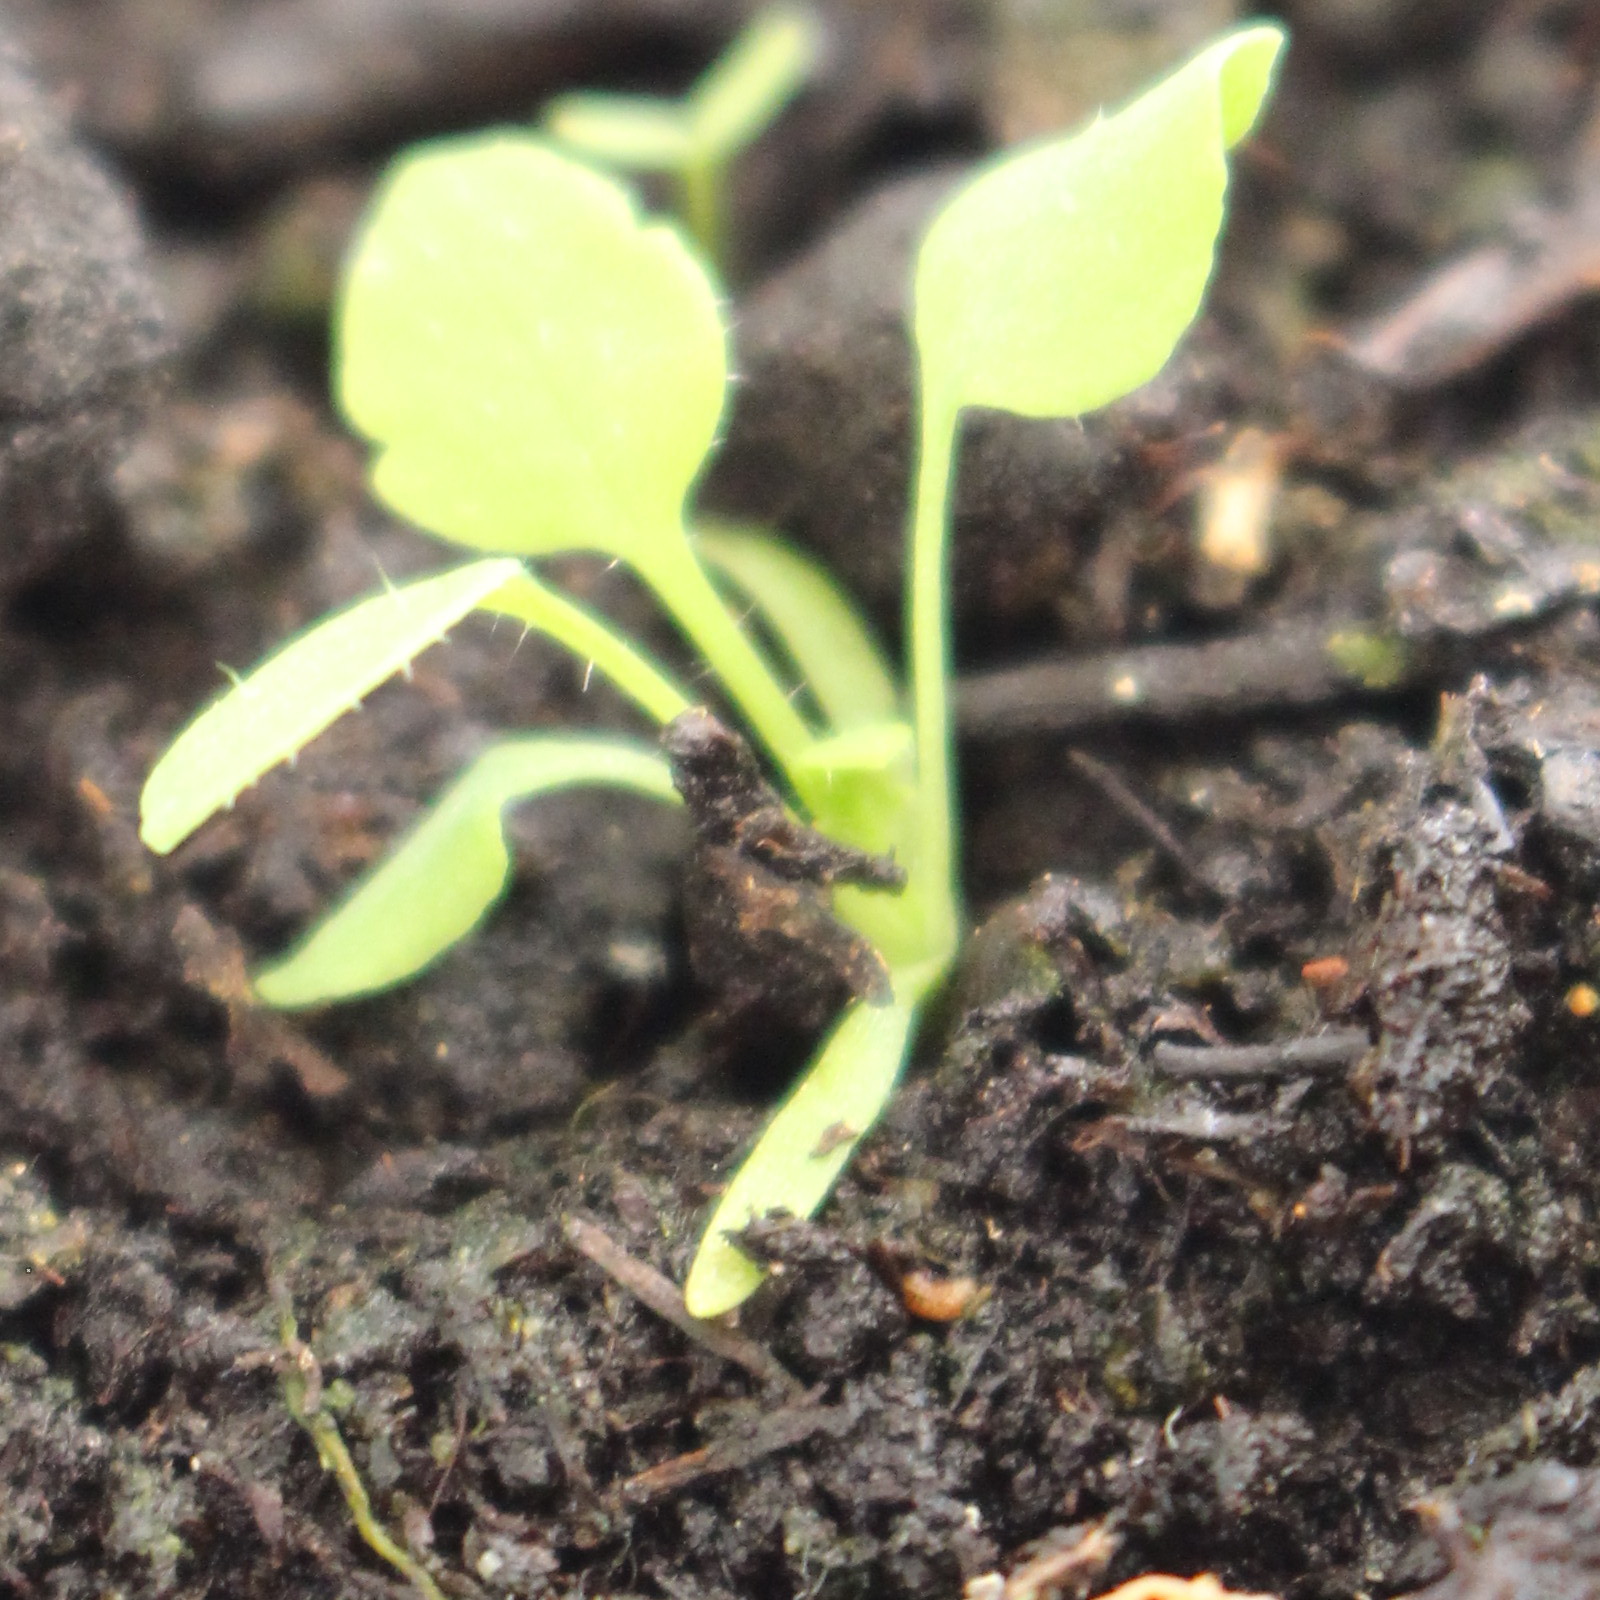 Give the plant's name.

Papaver rhoeas
